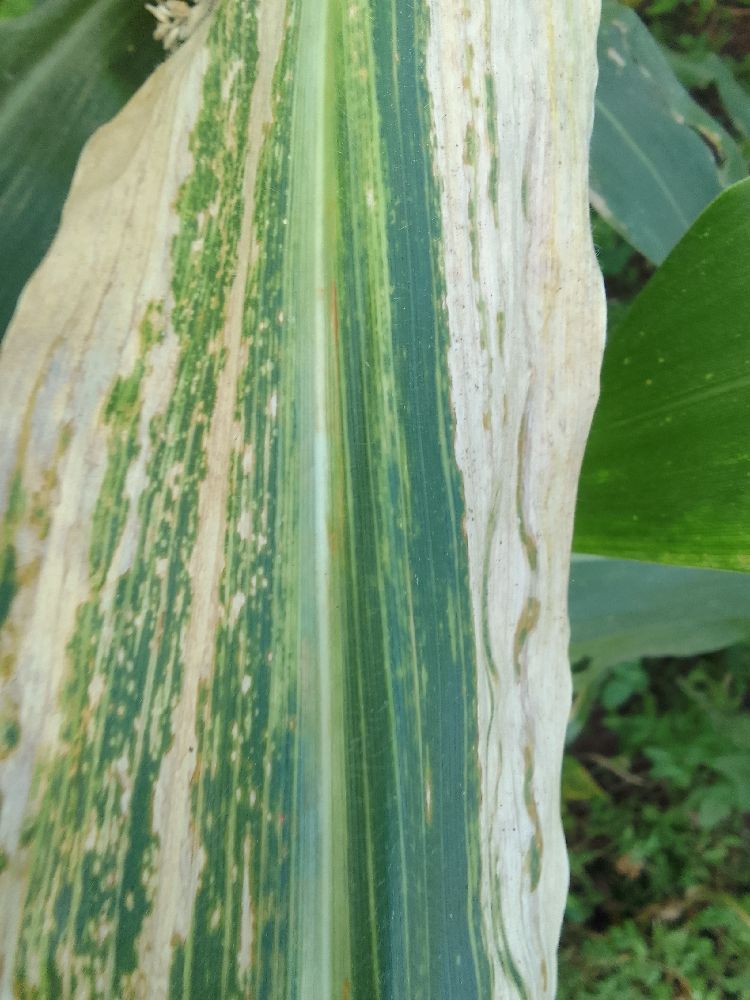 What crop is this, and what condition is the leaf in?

maize, maize lethal necrosis
